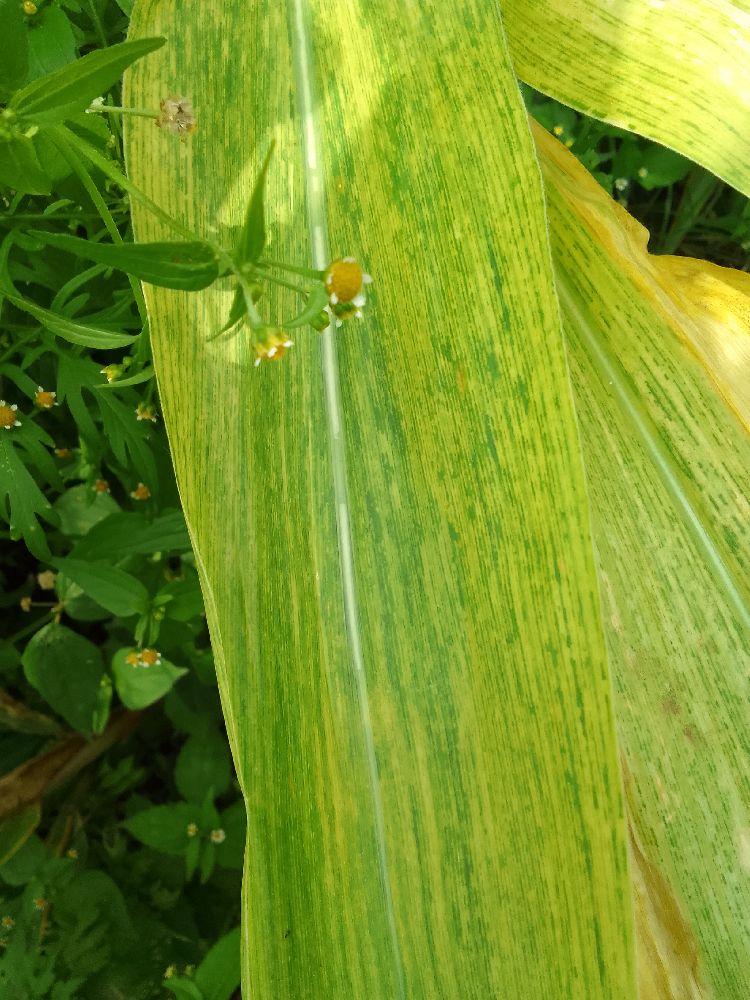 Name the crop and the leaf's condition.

maize, maize lethal necrosis
